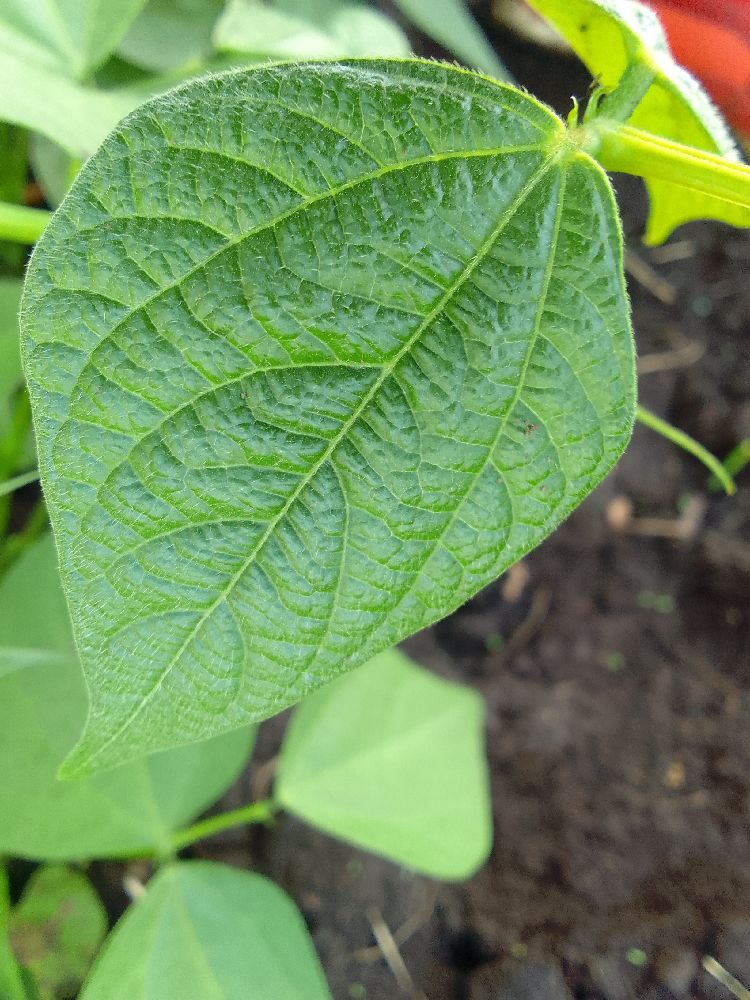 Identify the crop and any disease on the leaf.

common bean, healthy
